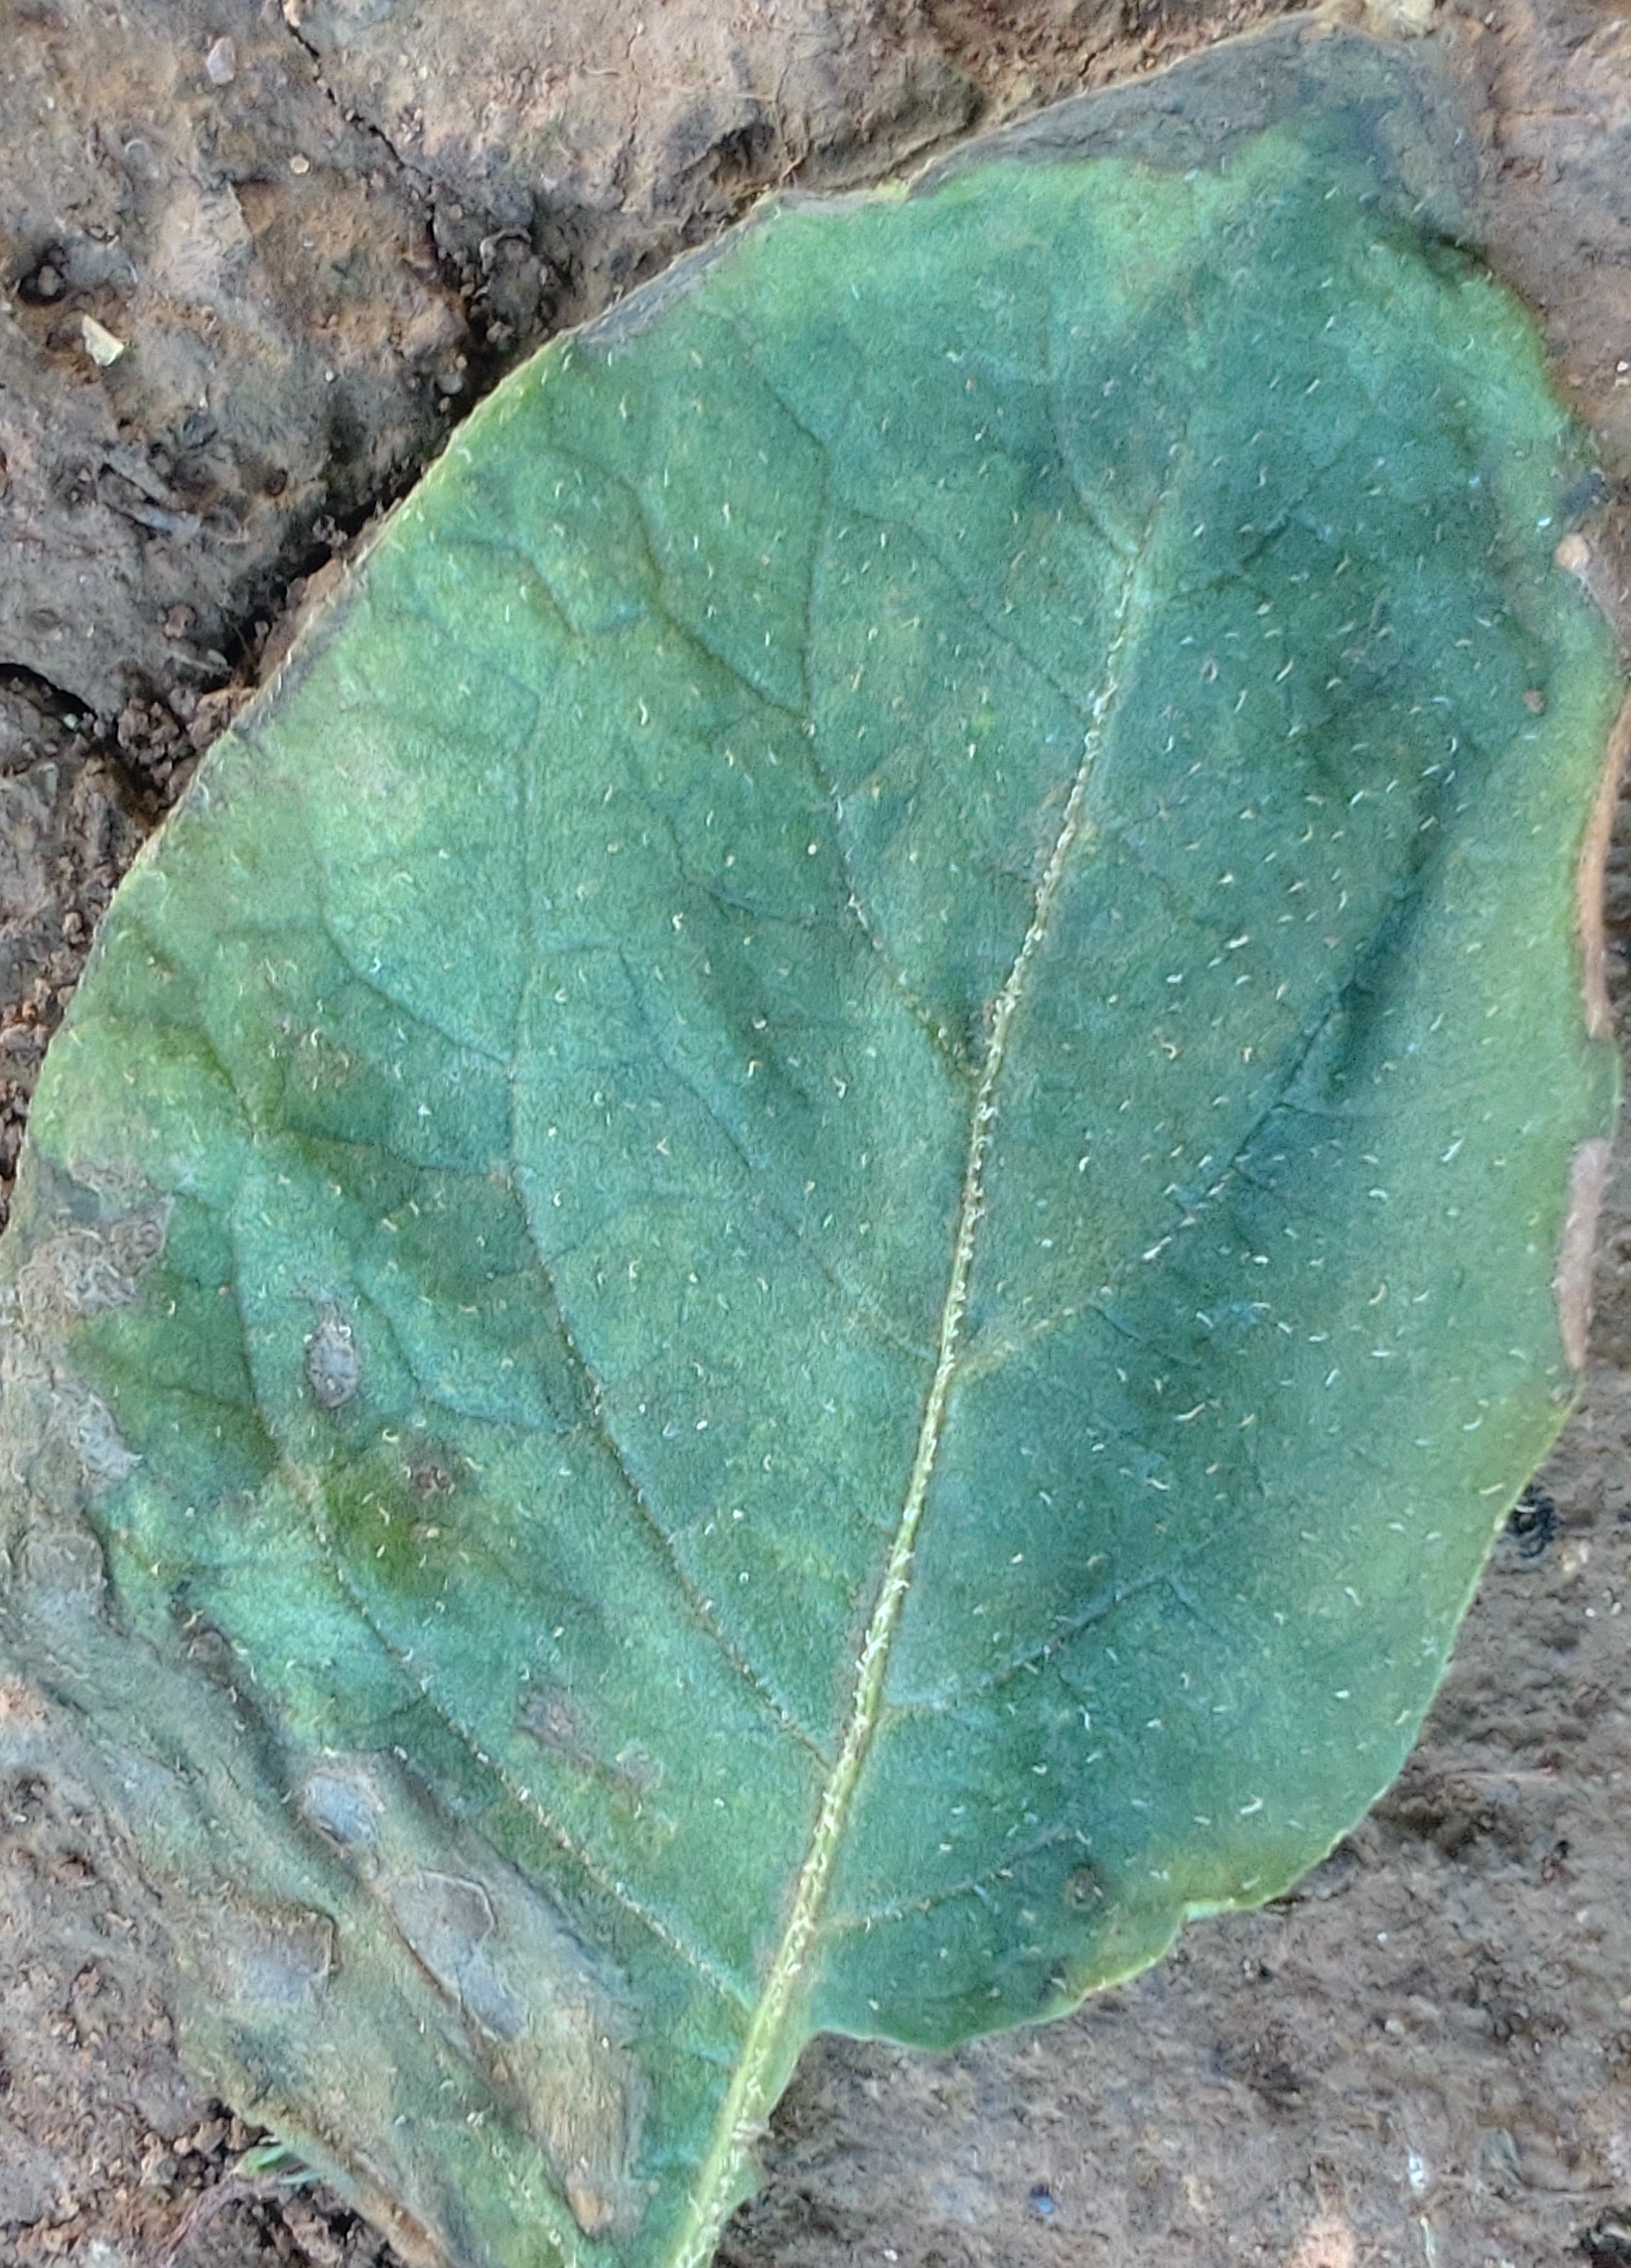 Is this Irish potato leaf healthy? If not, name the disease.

early blight
